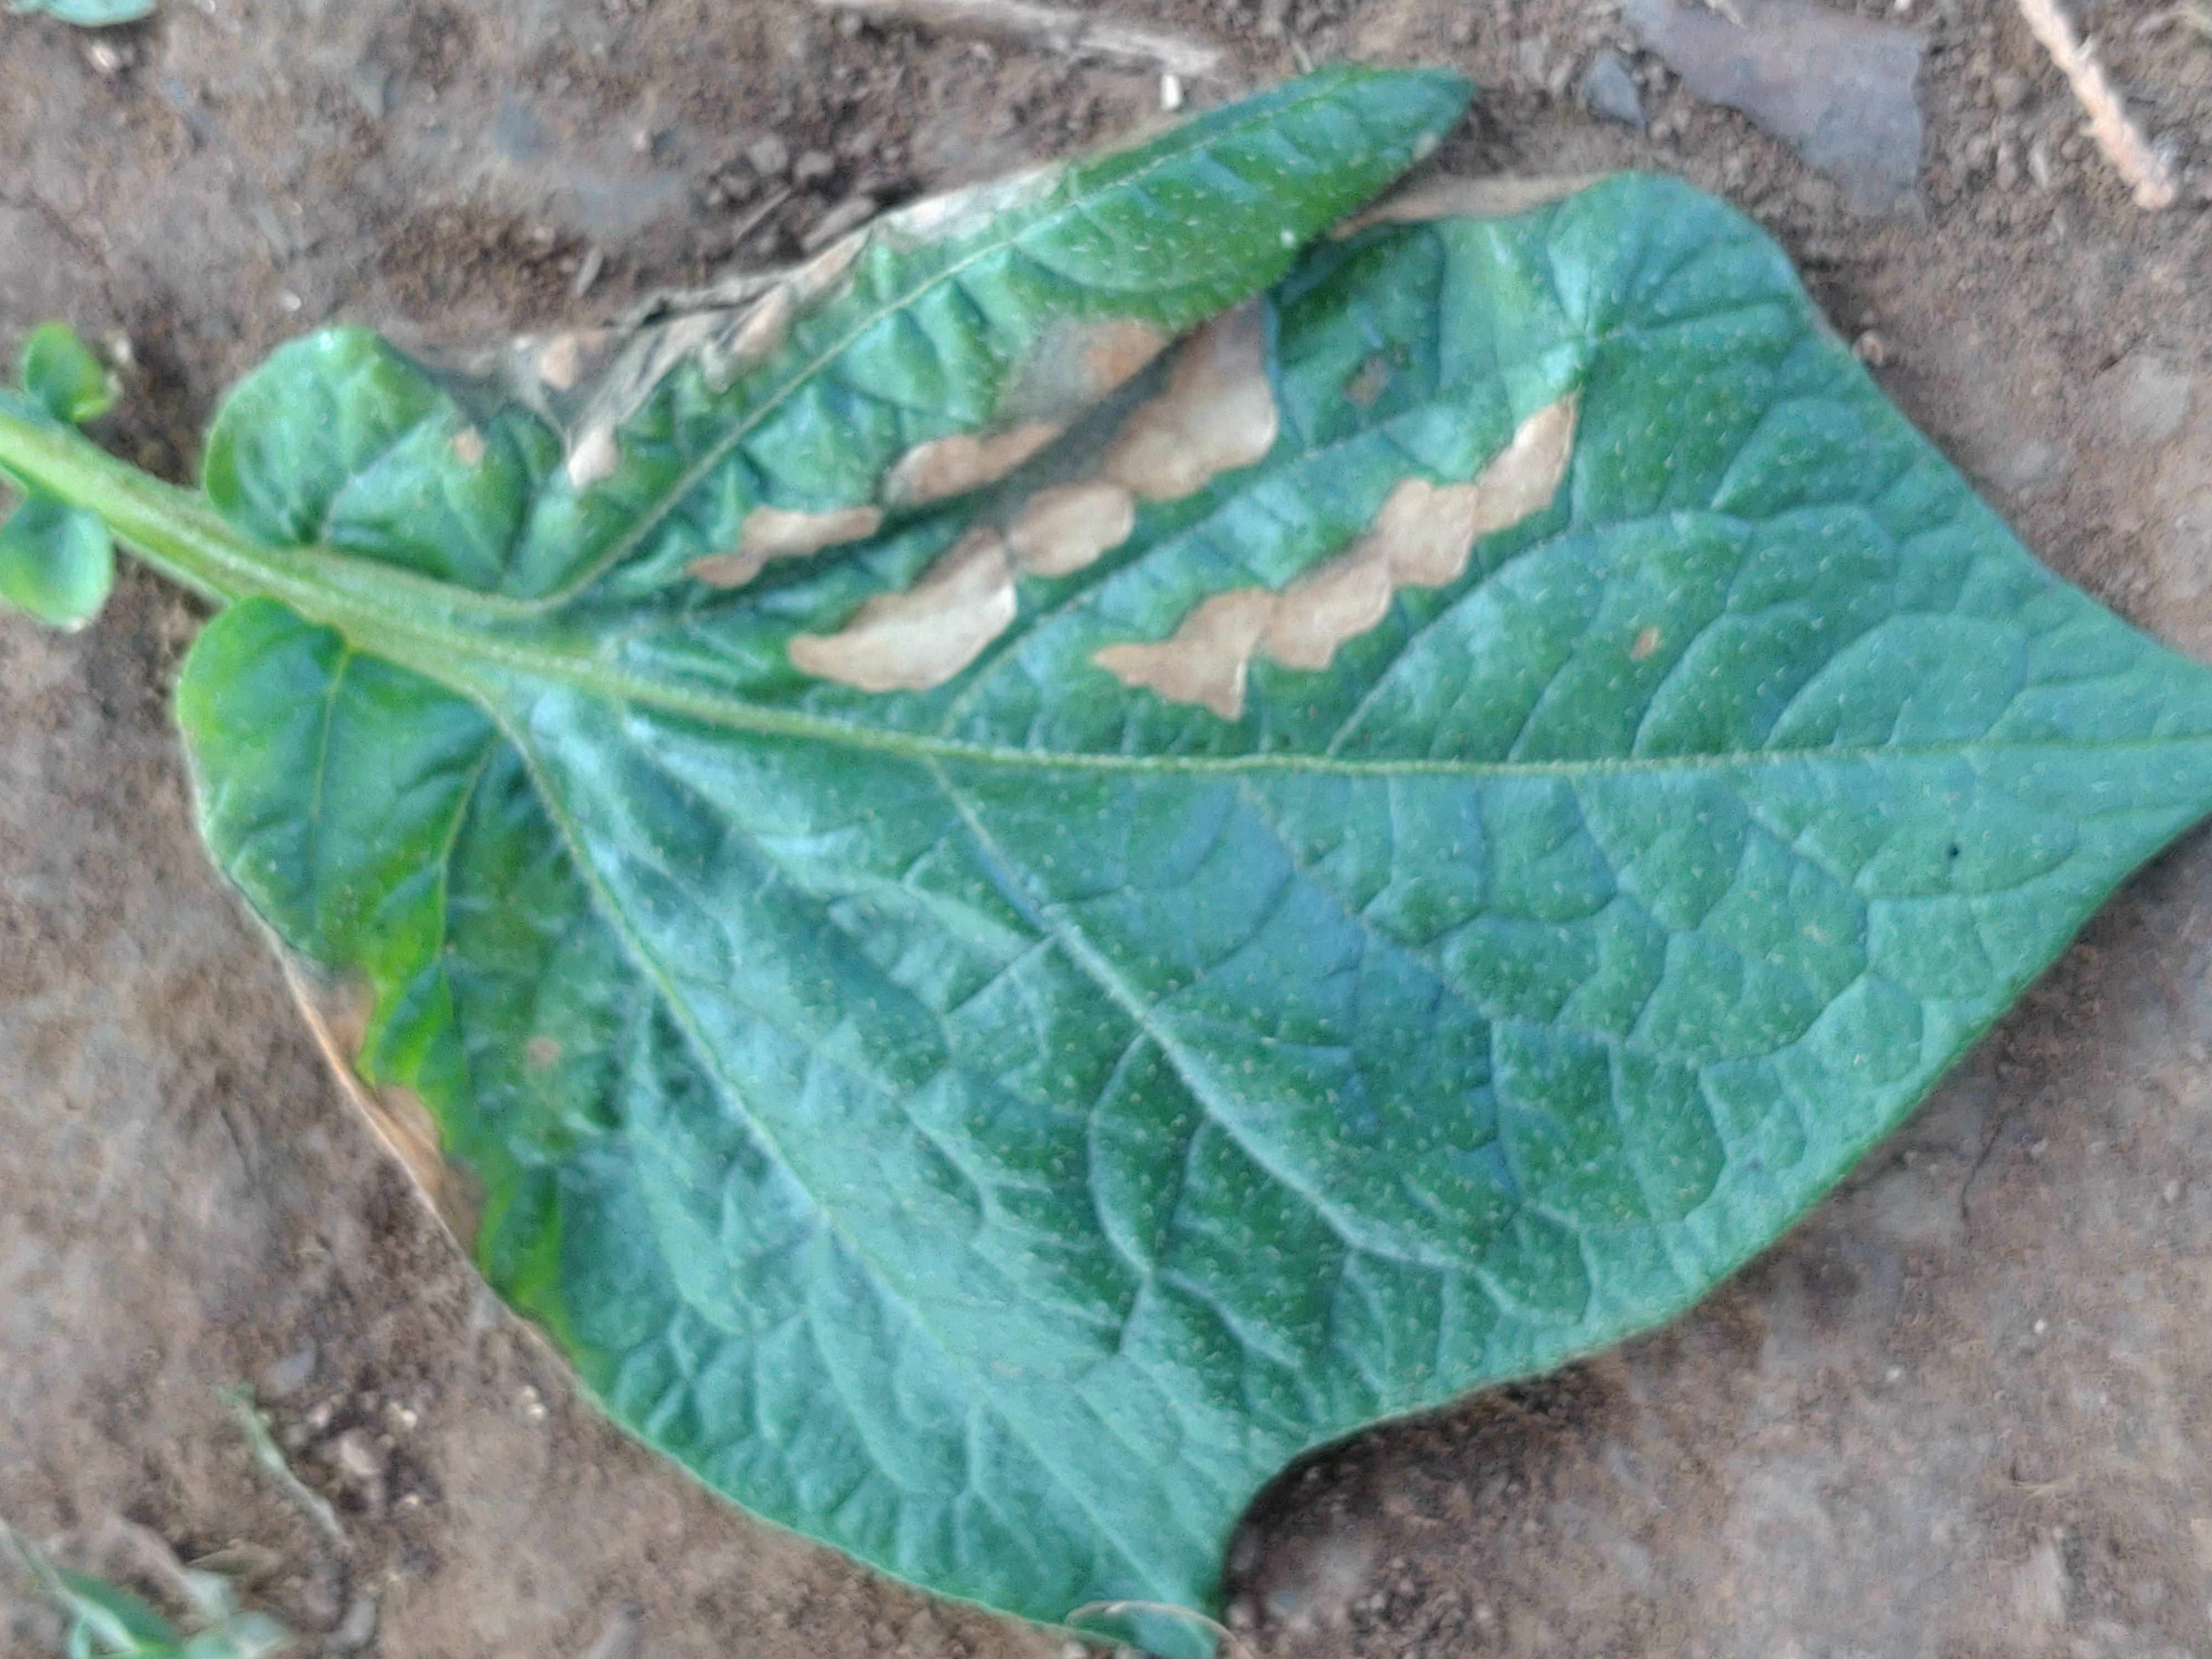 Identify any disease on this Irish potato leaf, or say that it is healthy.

early blight
